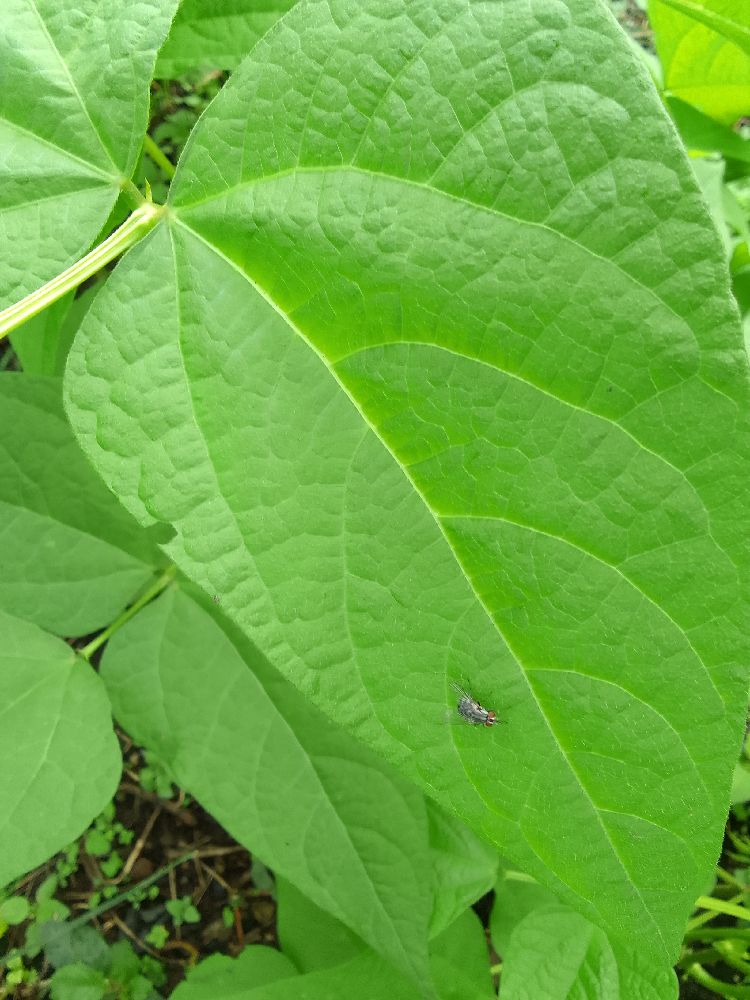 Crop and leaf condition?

common bean, healthy
